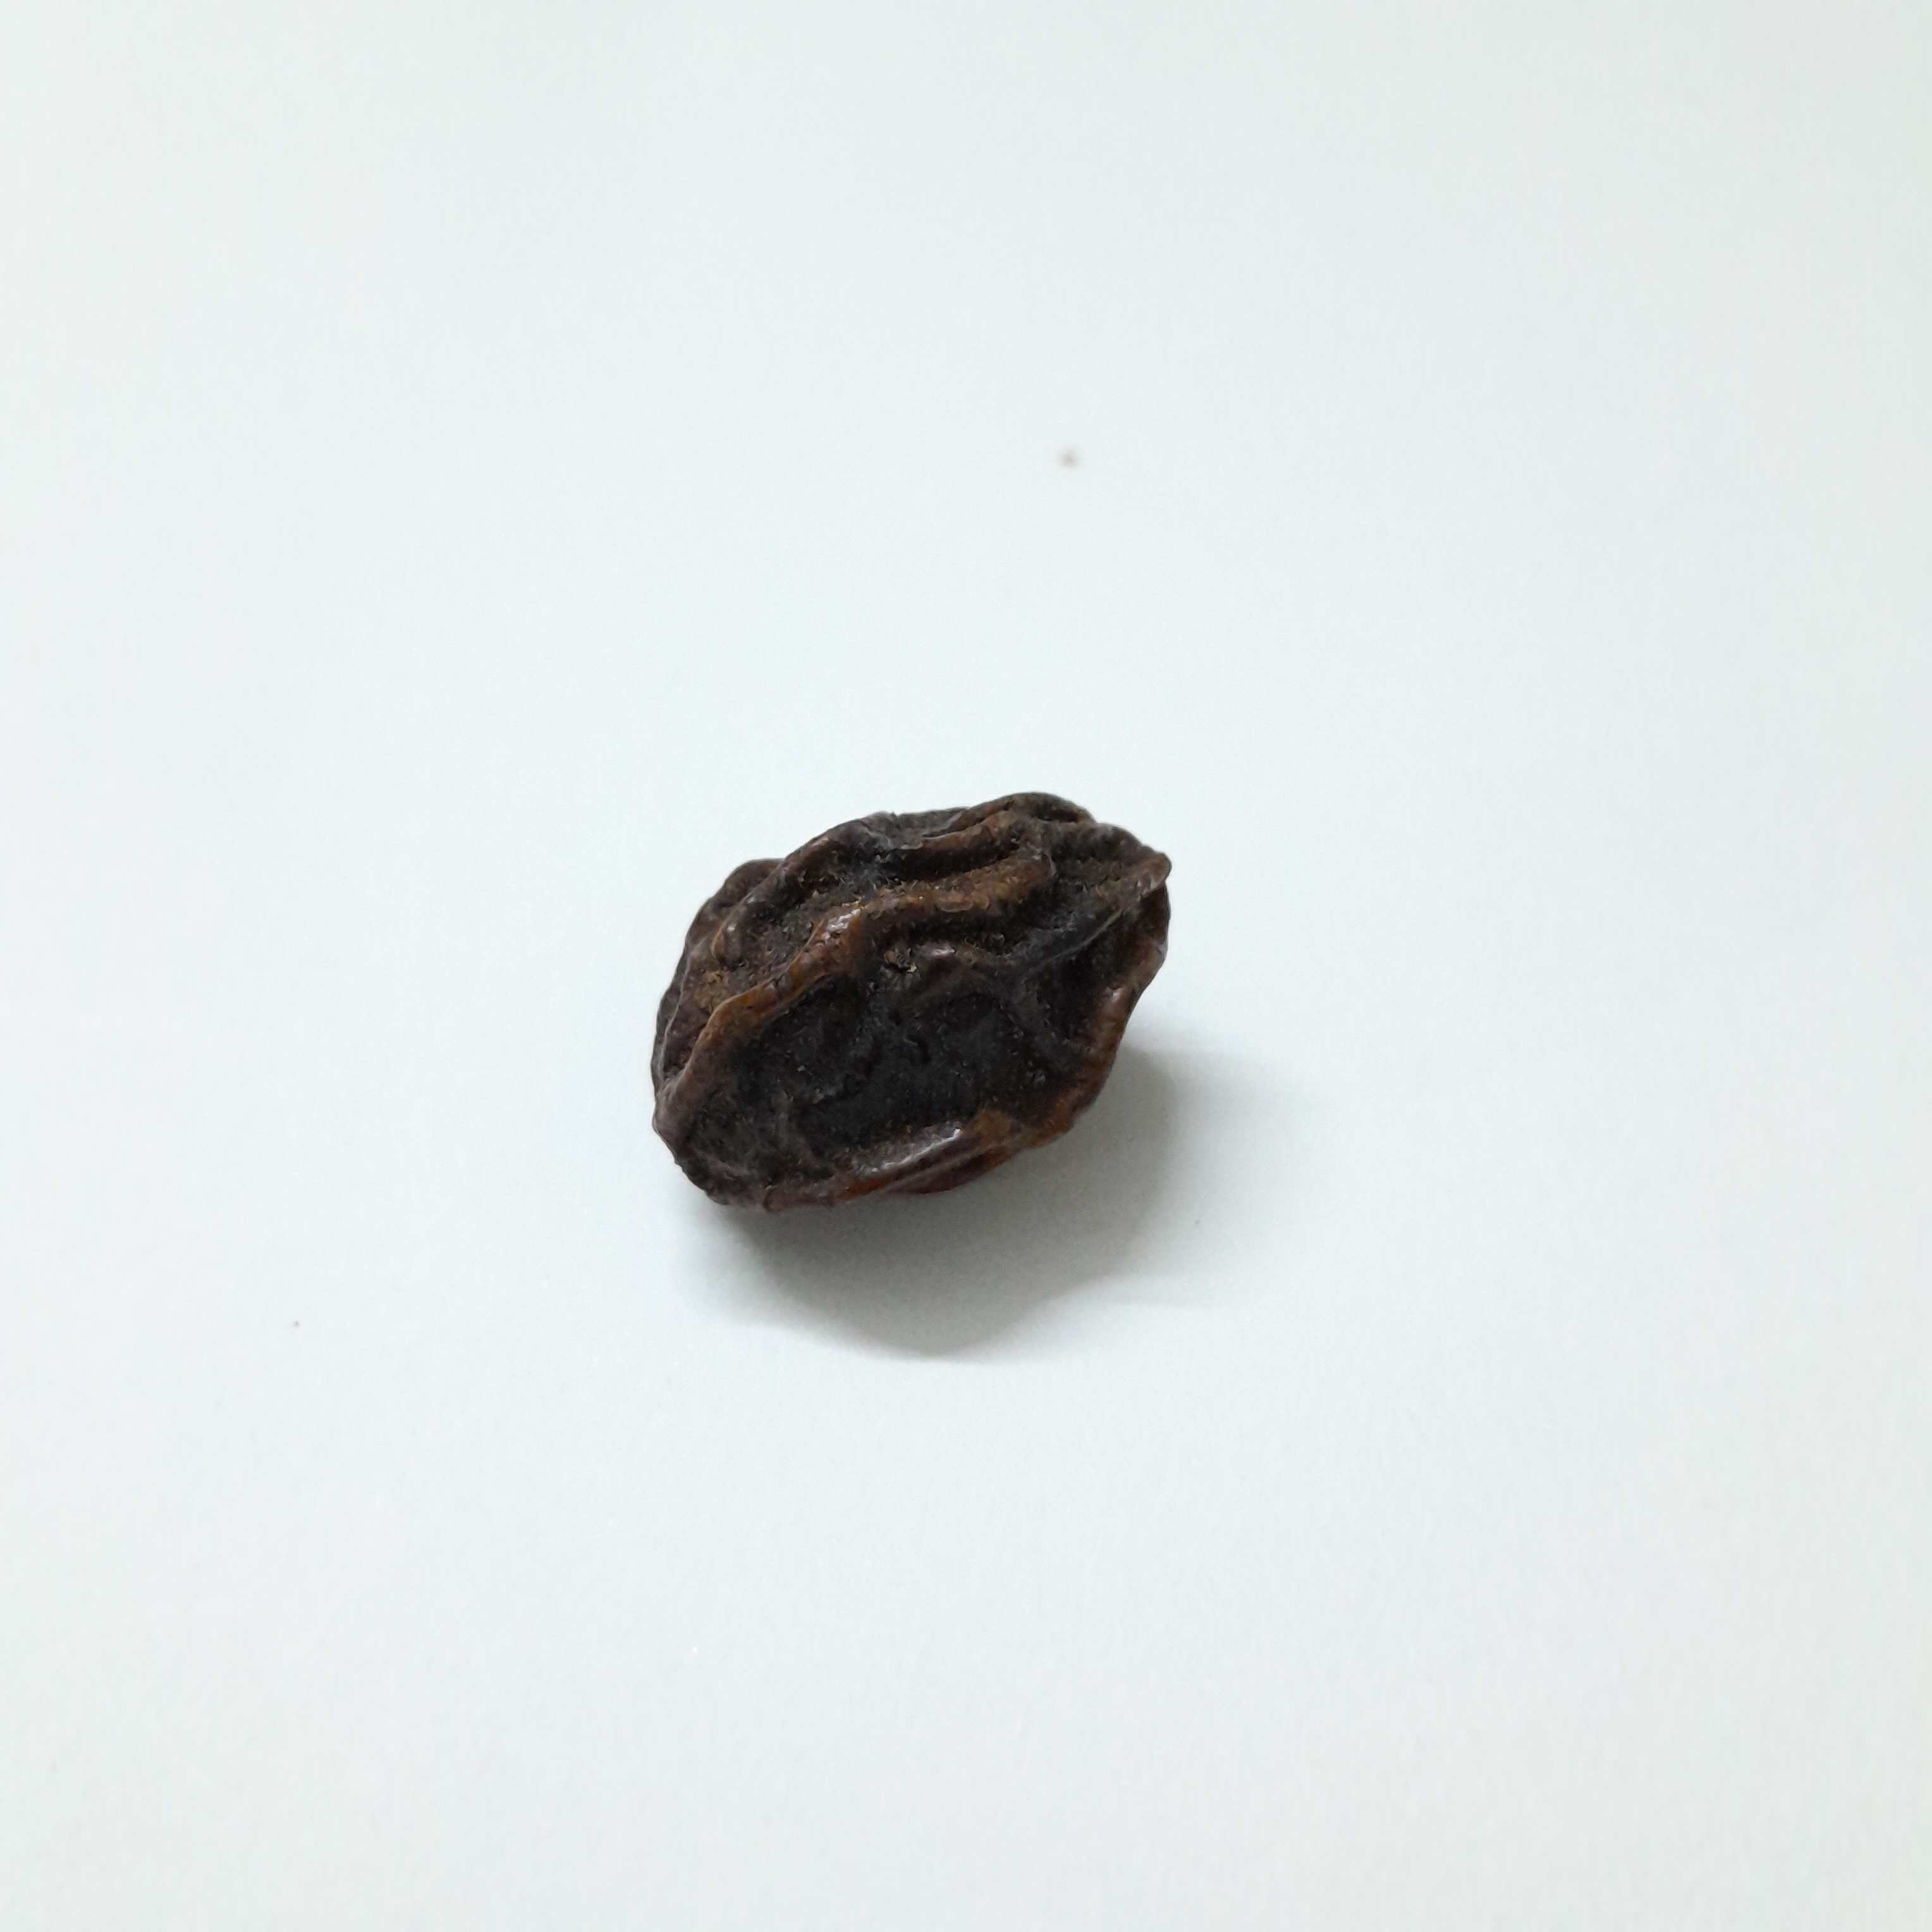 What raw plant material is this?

kadukharik
